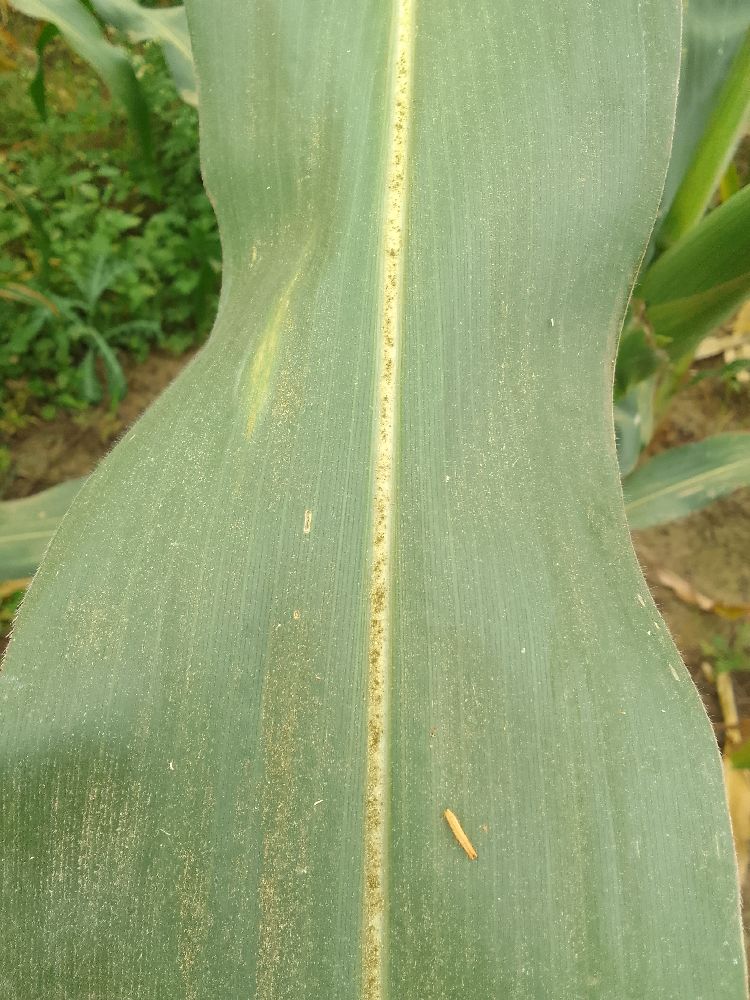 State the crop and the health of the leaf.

maize, healthy
